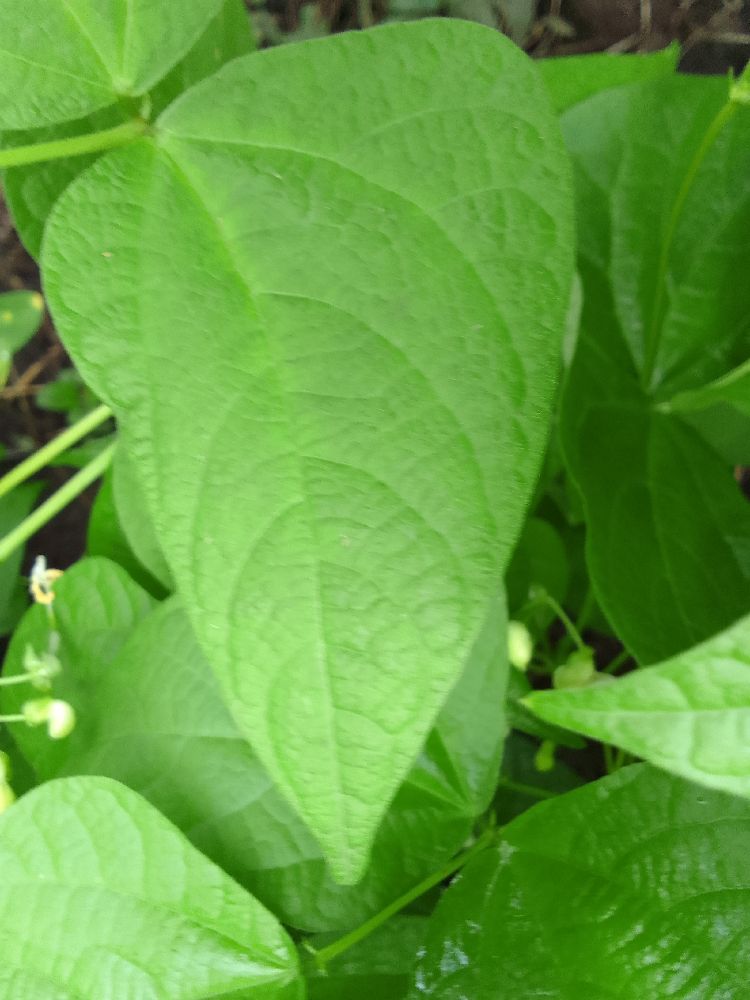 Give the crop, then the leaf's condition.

common bean, healthy
